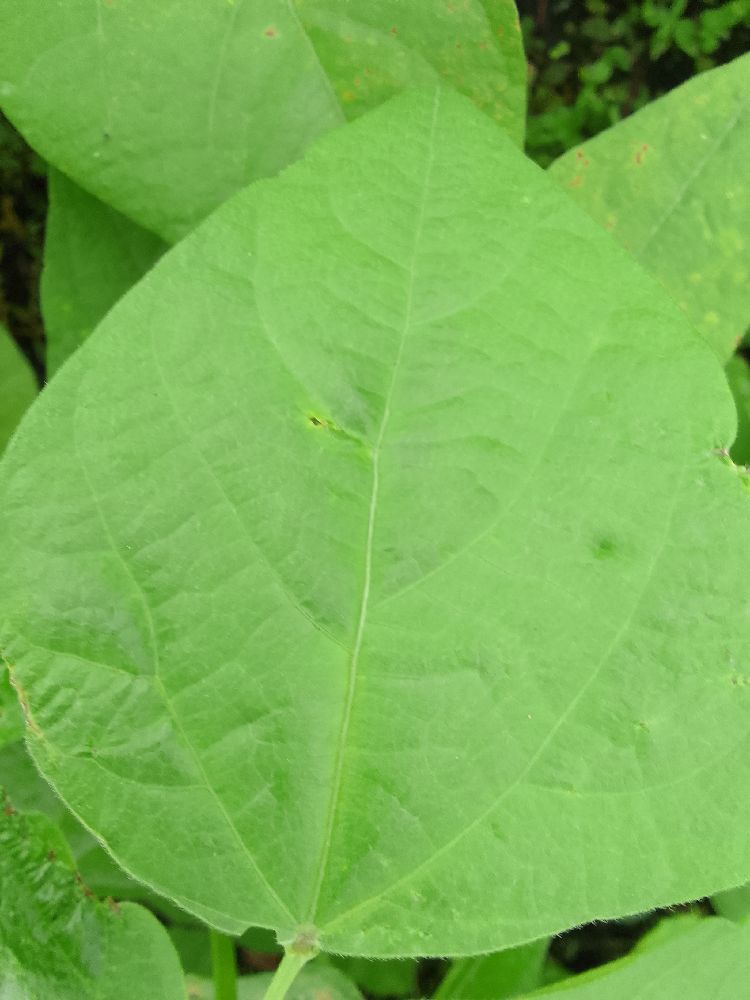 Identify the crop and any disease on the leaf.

common bean, healthy
